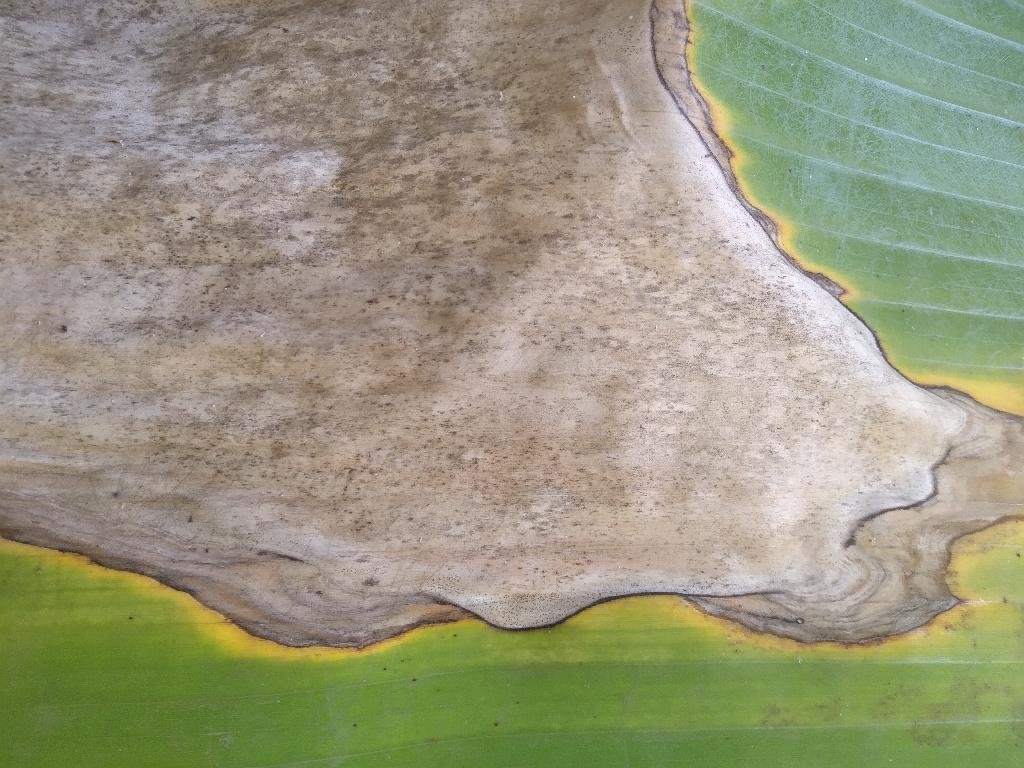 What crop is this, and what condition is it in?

banana, black sigatoka
